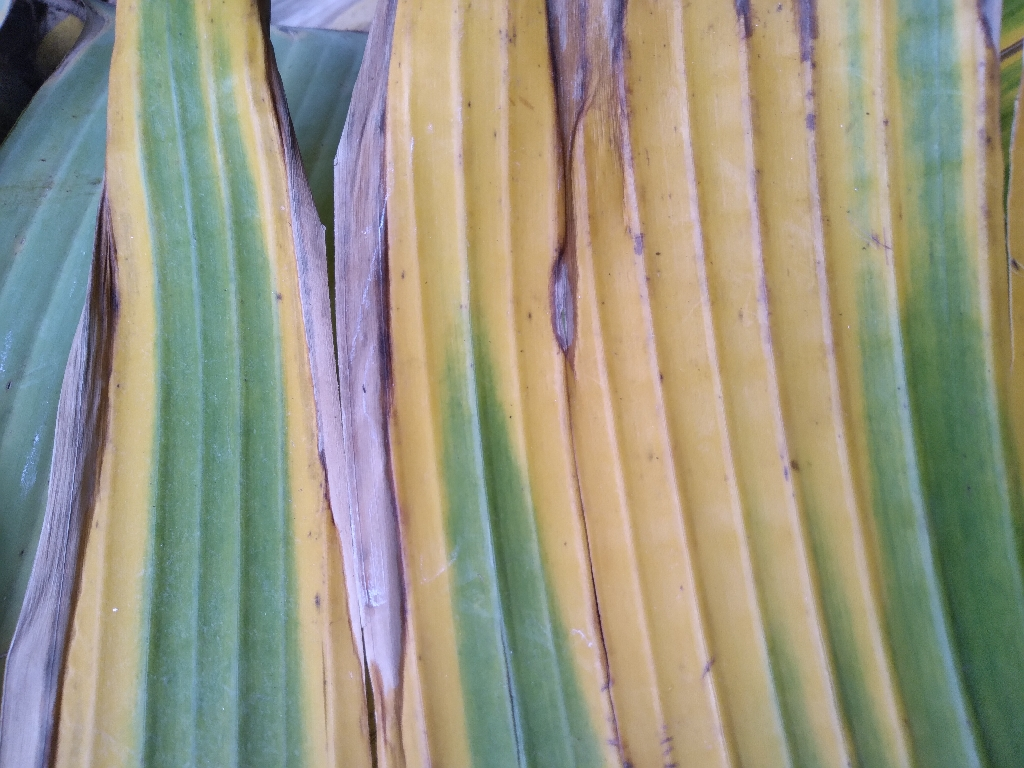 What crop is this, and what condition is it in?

banana, fusarium wilt race 1
